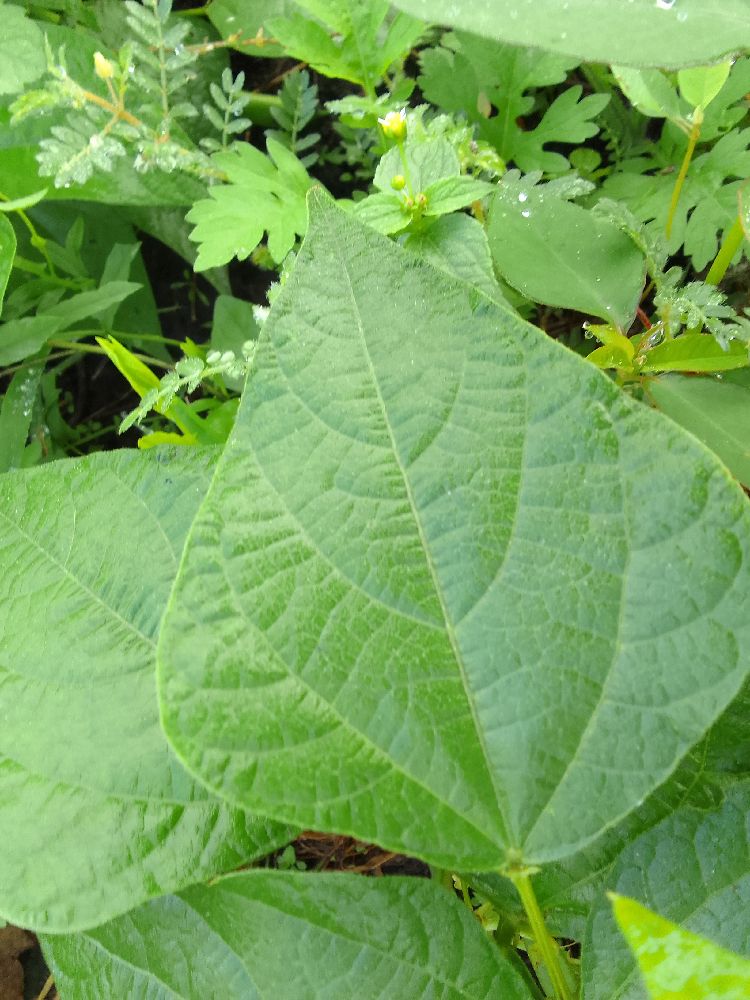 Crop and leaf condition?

common bean, healthy
